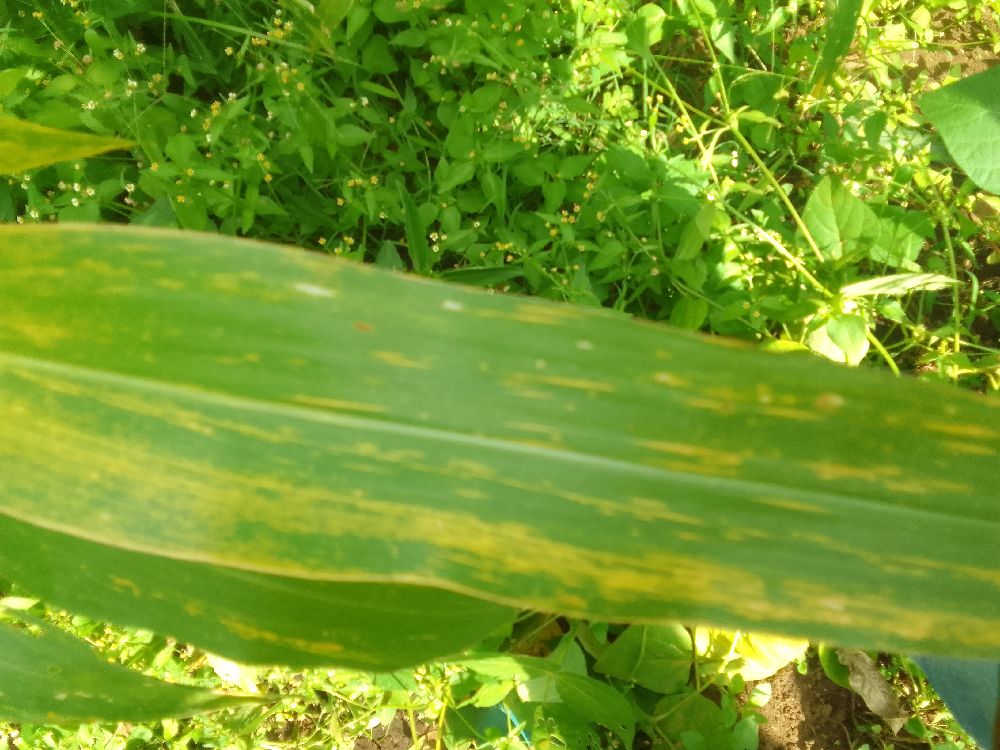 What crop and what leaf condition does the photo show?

maize, maize lethal necrosis
